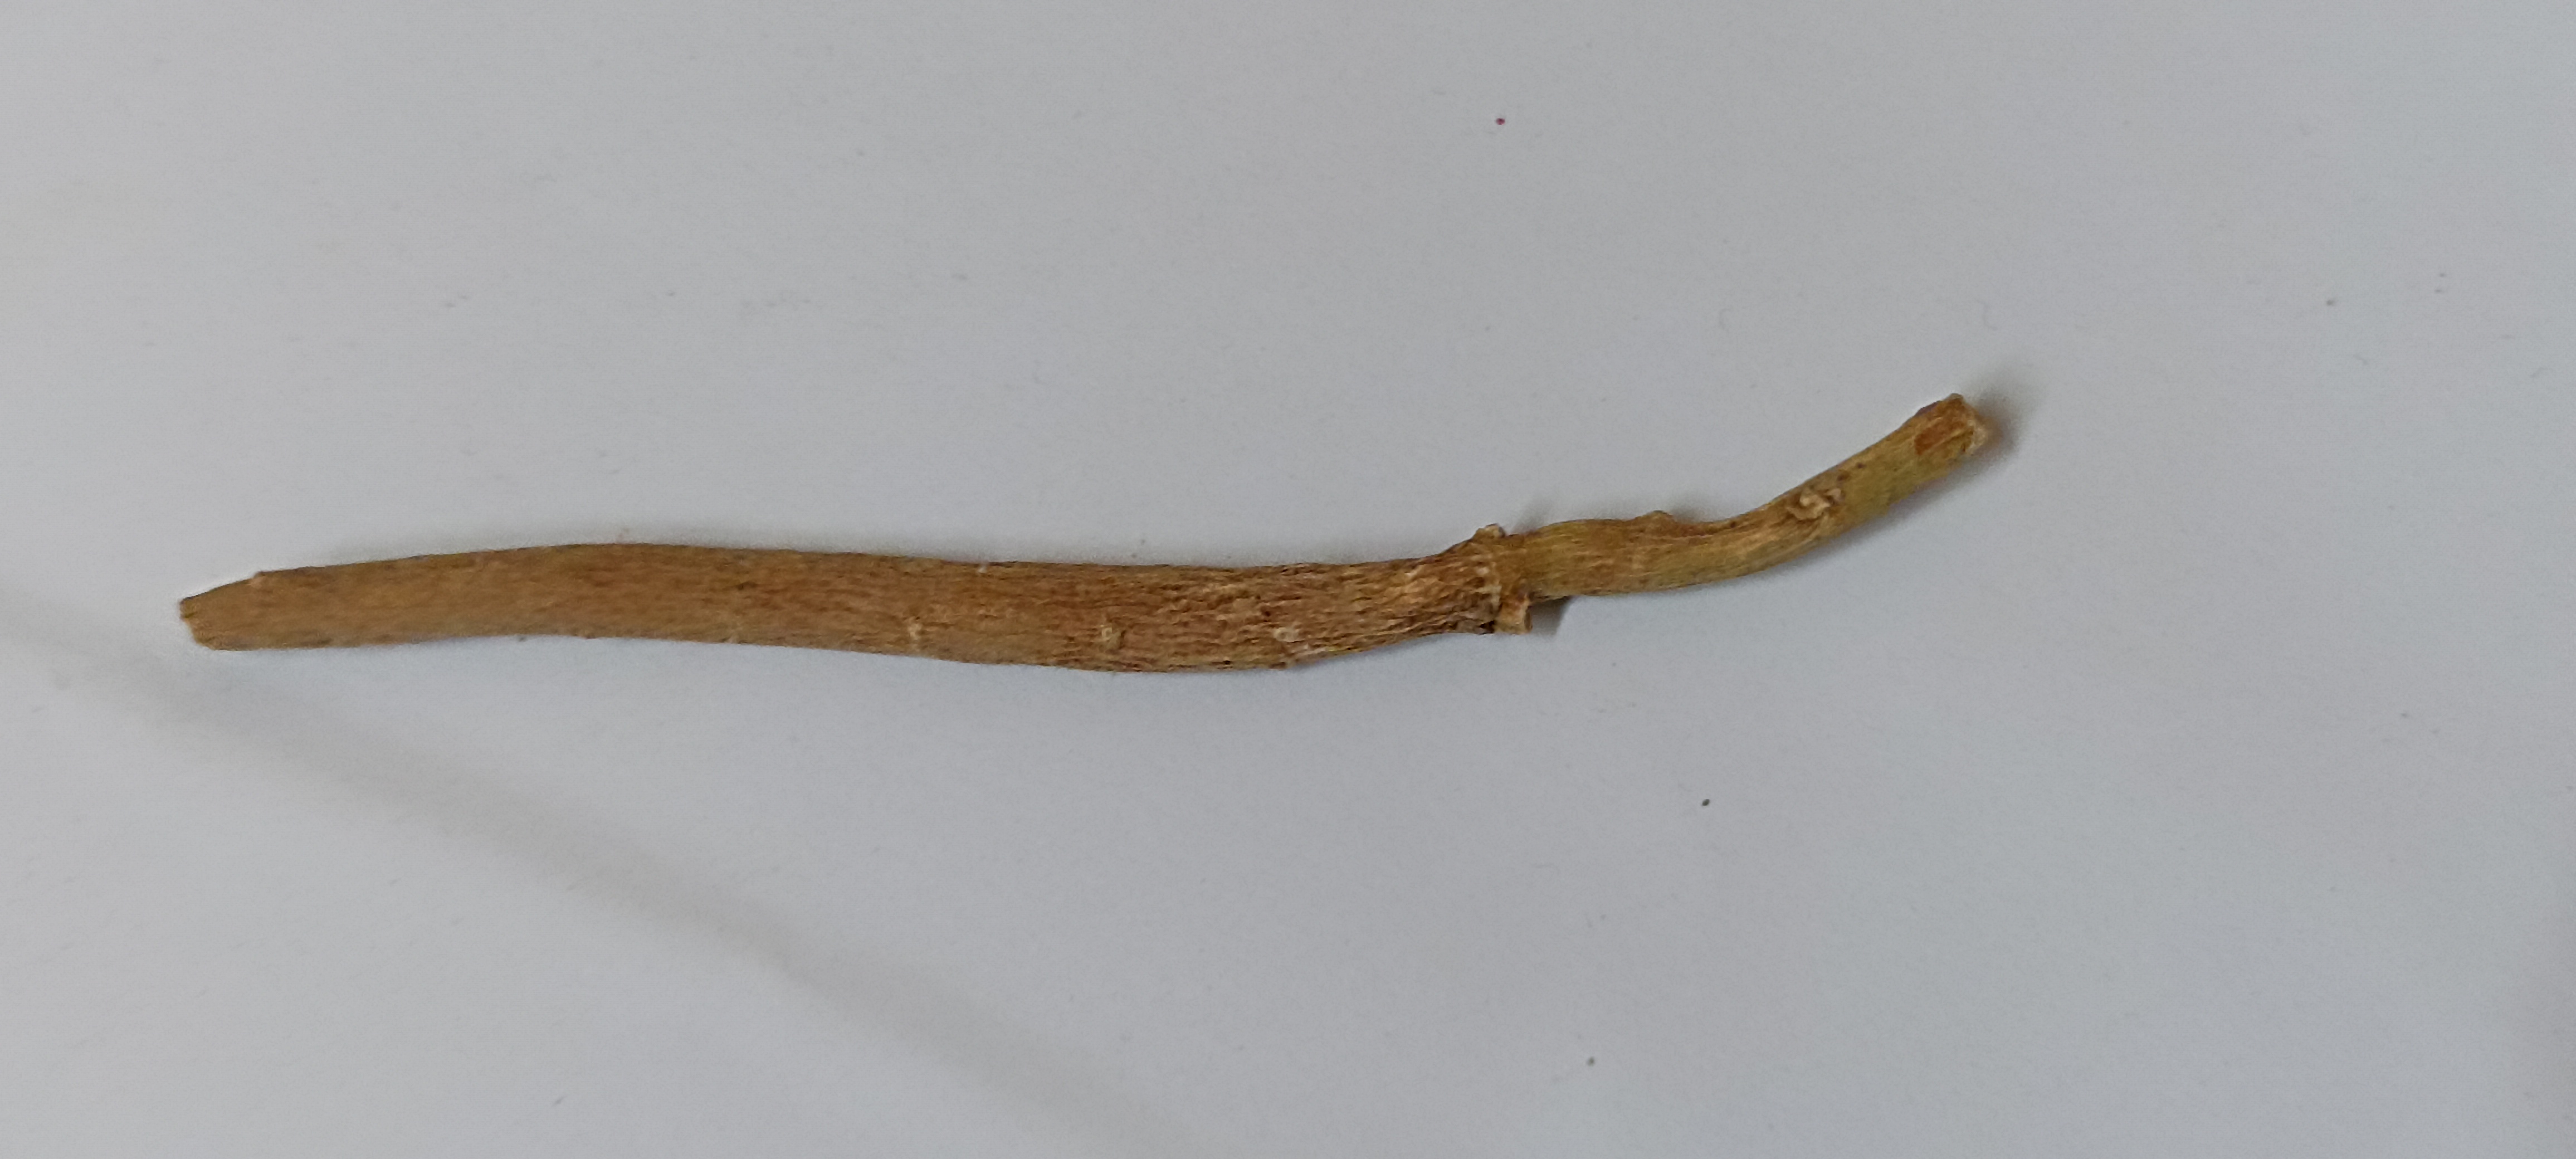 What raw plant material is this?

ashwagandha
